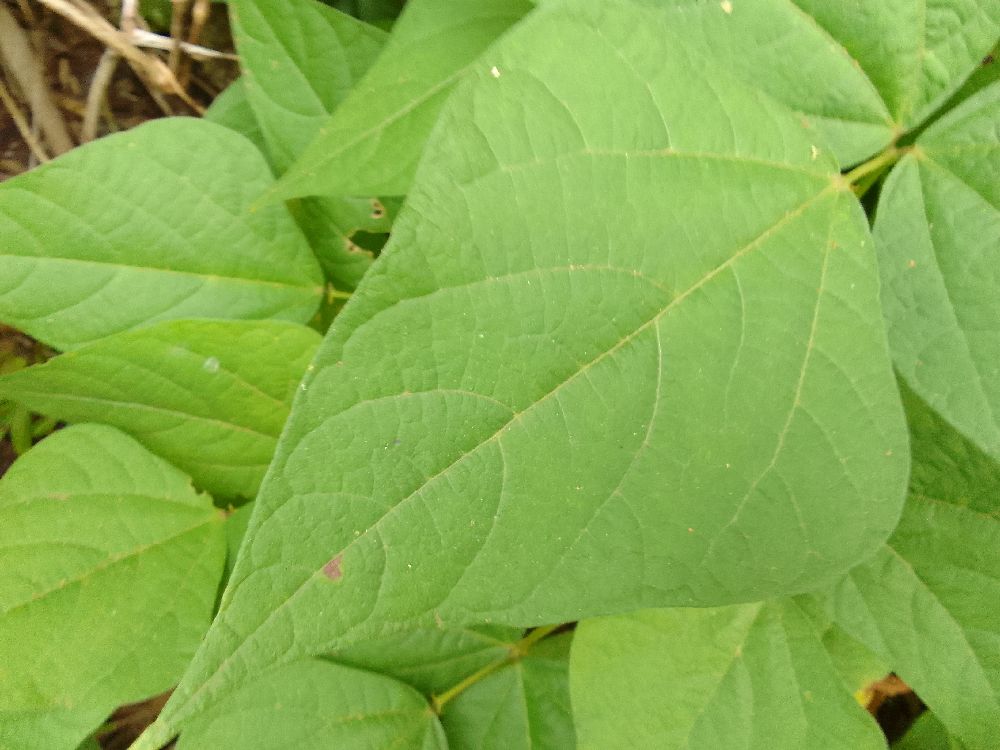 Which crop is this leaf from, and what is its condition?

common bean, healthy
